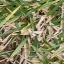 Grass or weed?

grass
